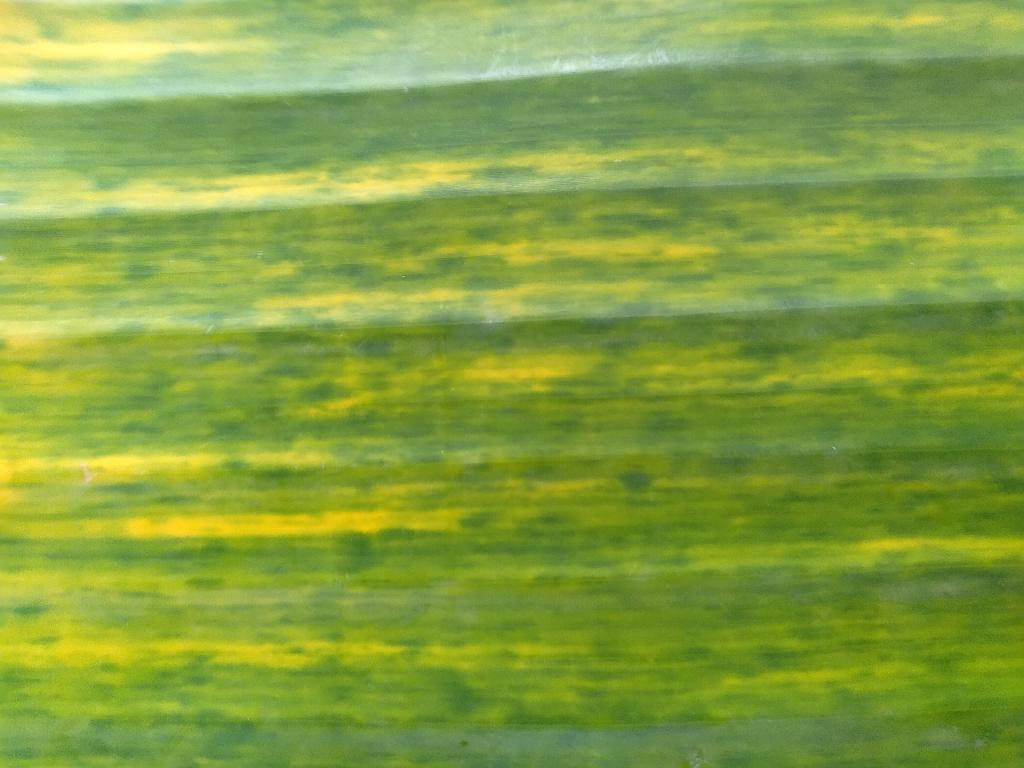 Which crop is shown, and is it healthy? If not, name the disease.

banana, fusarium wilt race 1
